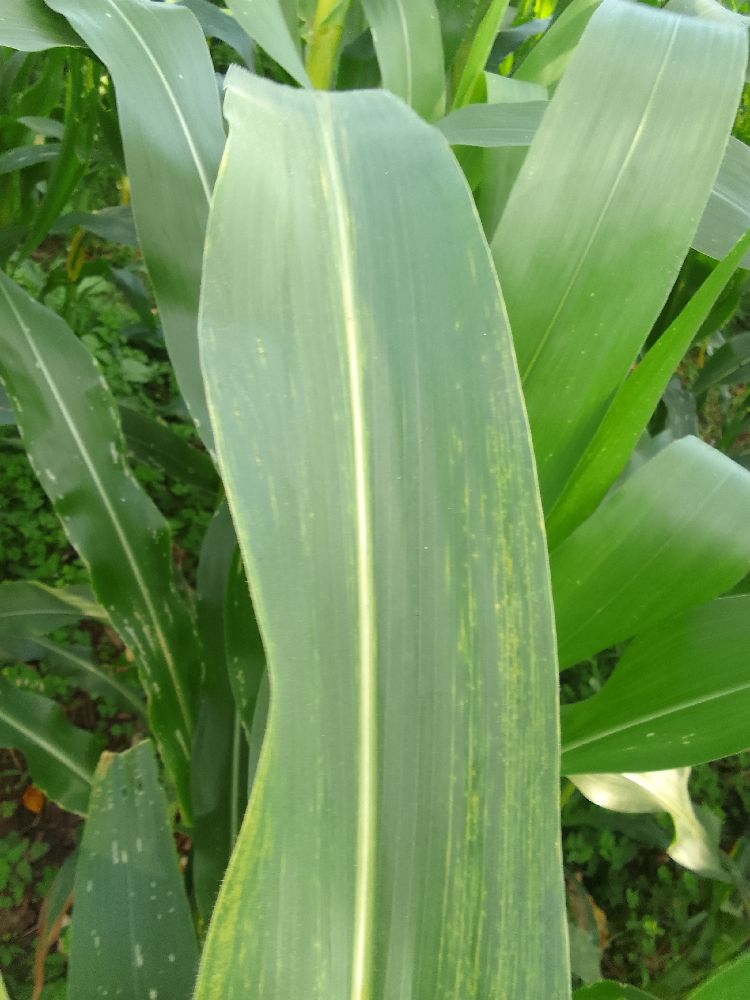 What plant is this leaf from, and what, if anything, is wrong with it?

maize, maize lethal necrosis
